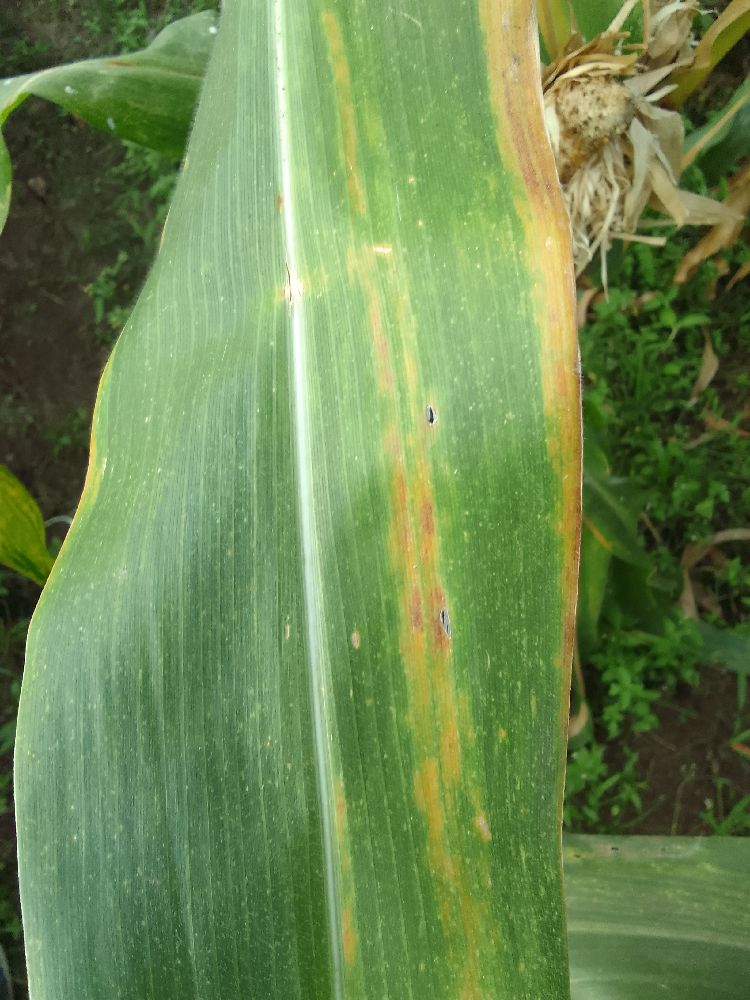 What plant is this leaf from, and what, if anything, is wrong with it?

maize, maize lethal necrosis
